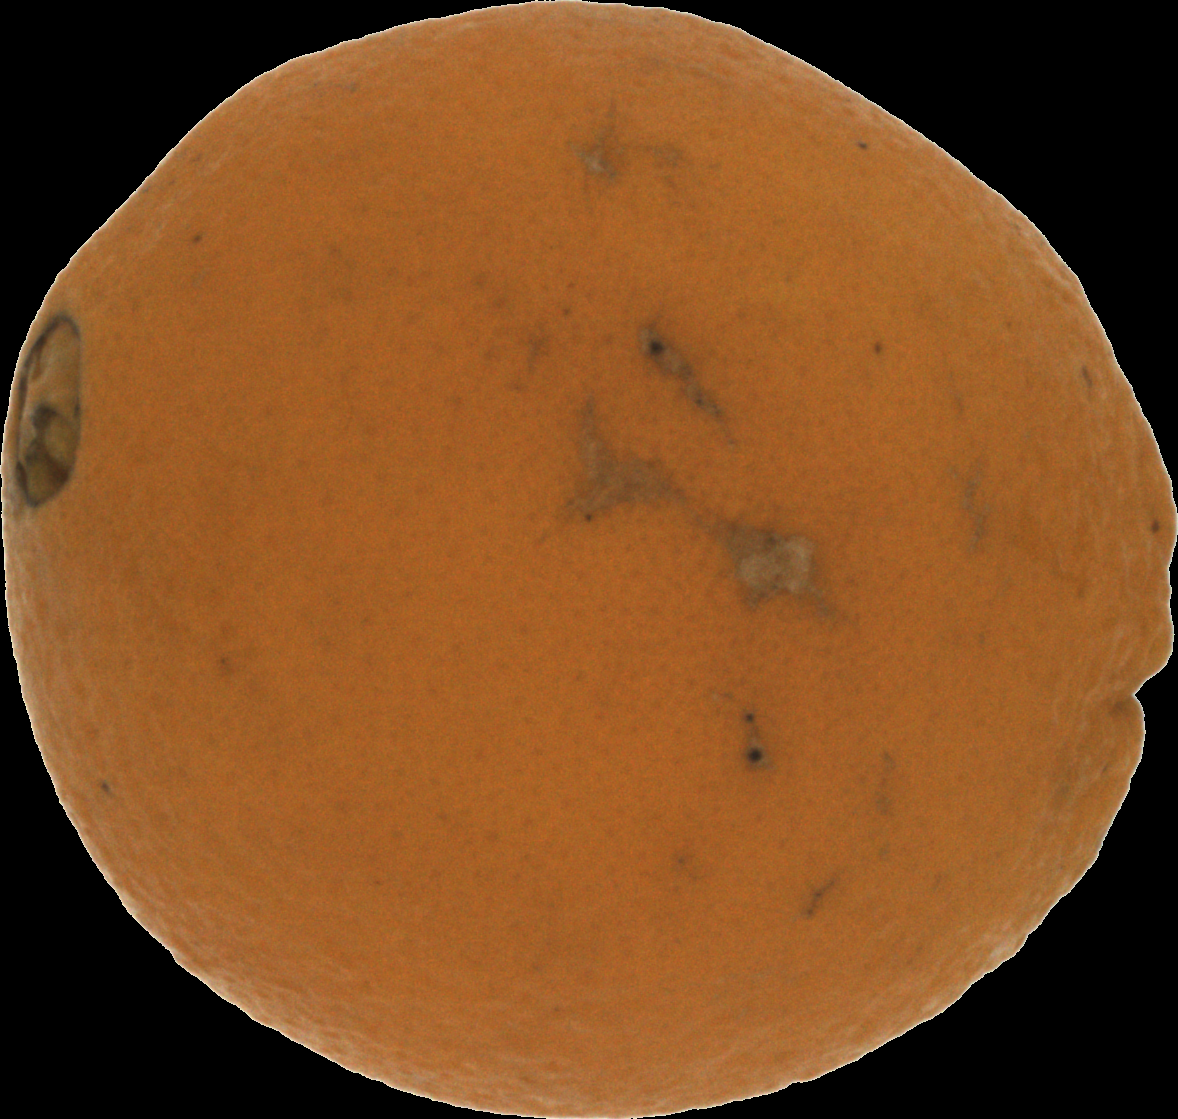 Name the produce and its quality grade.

orange, bad
